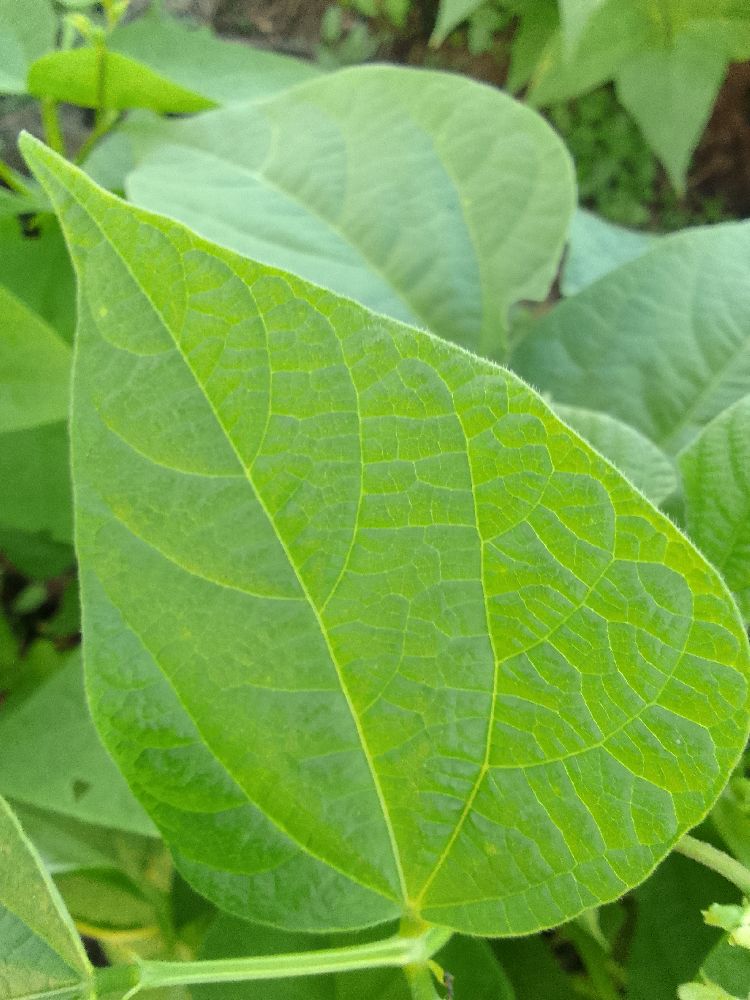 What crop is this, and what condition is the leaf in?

common bean, healthy
